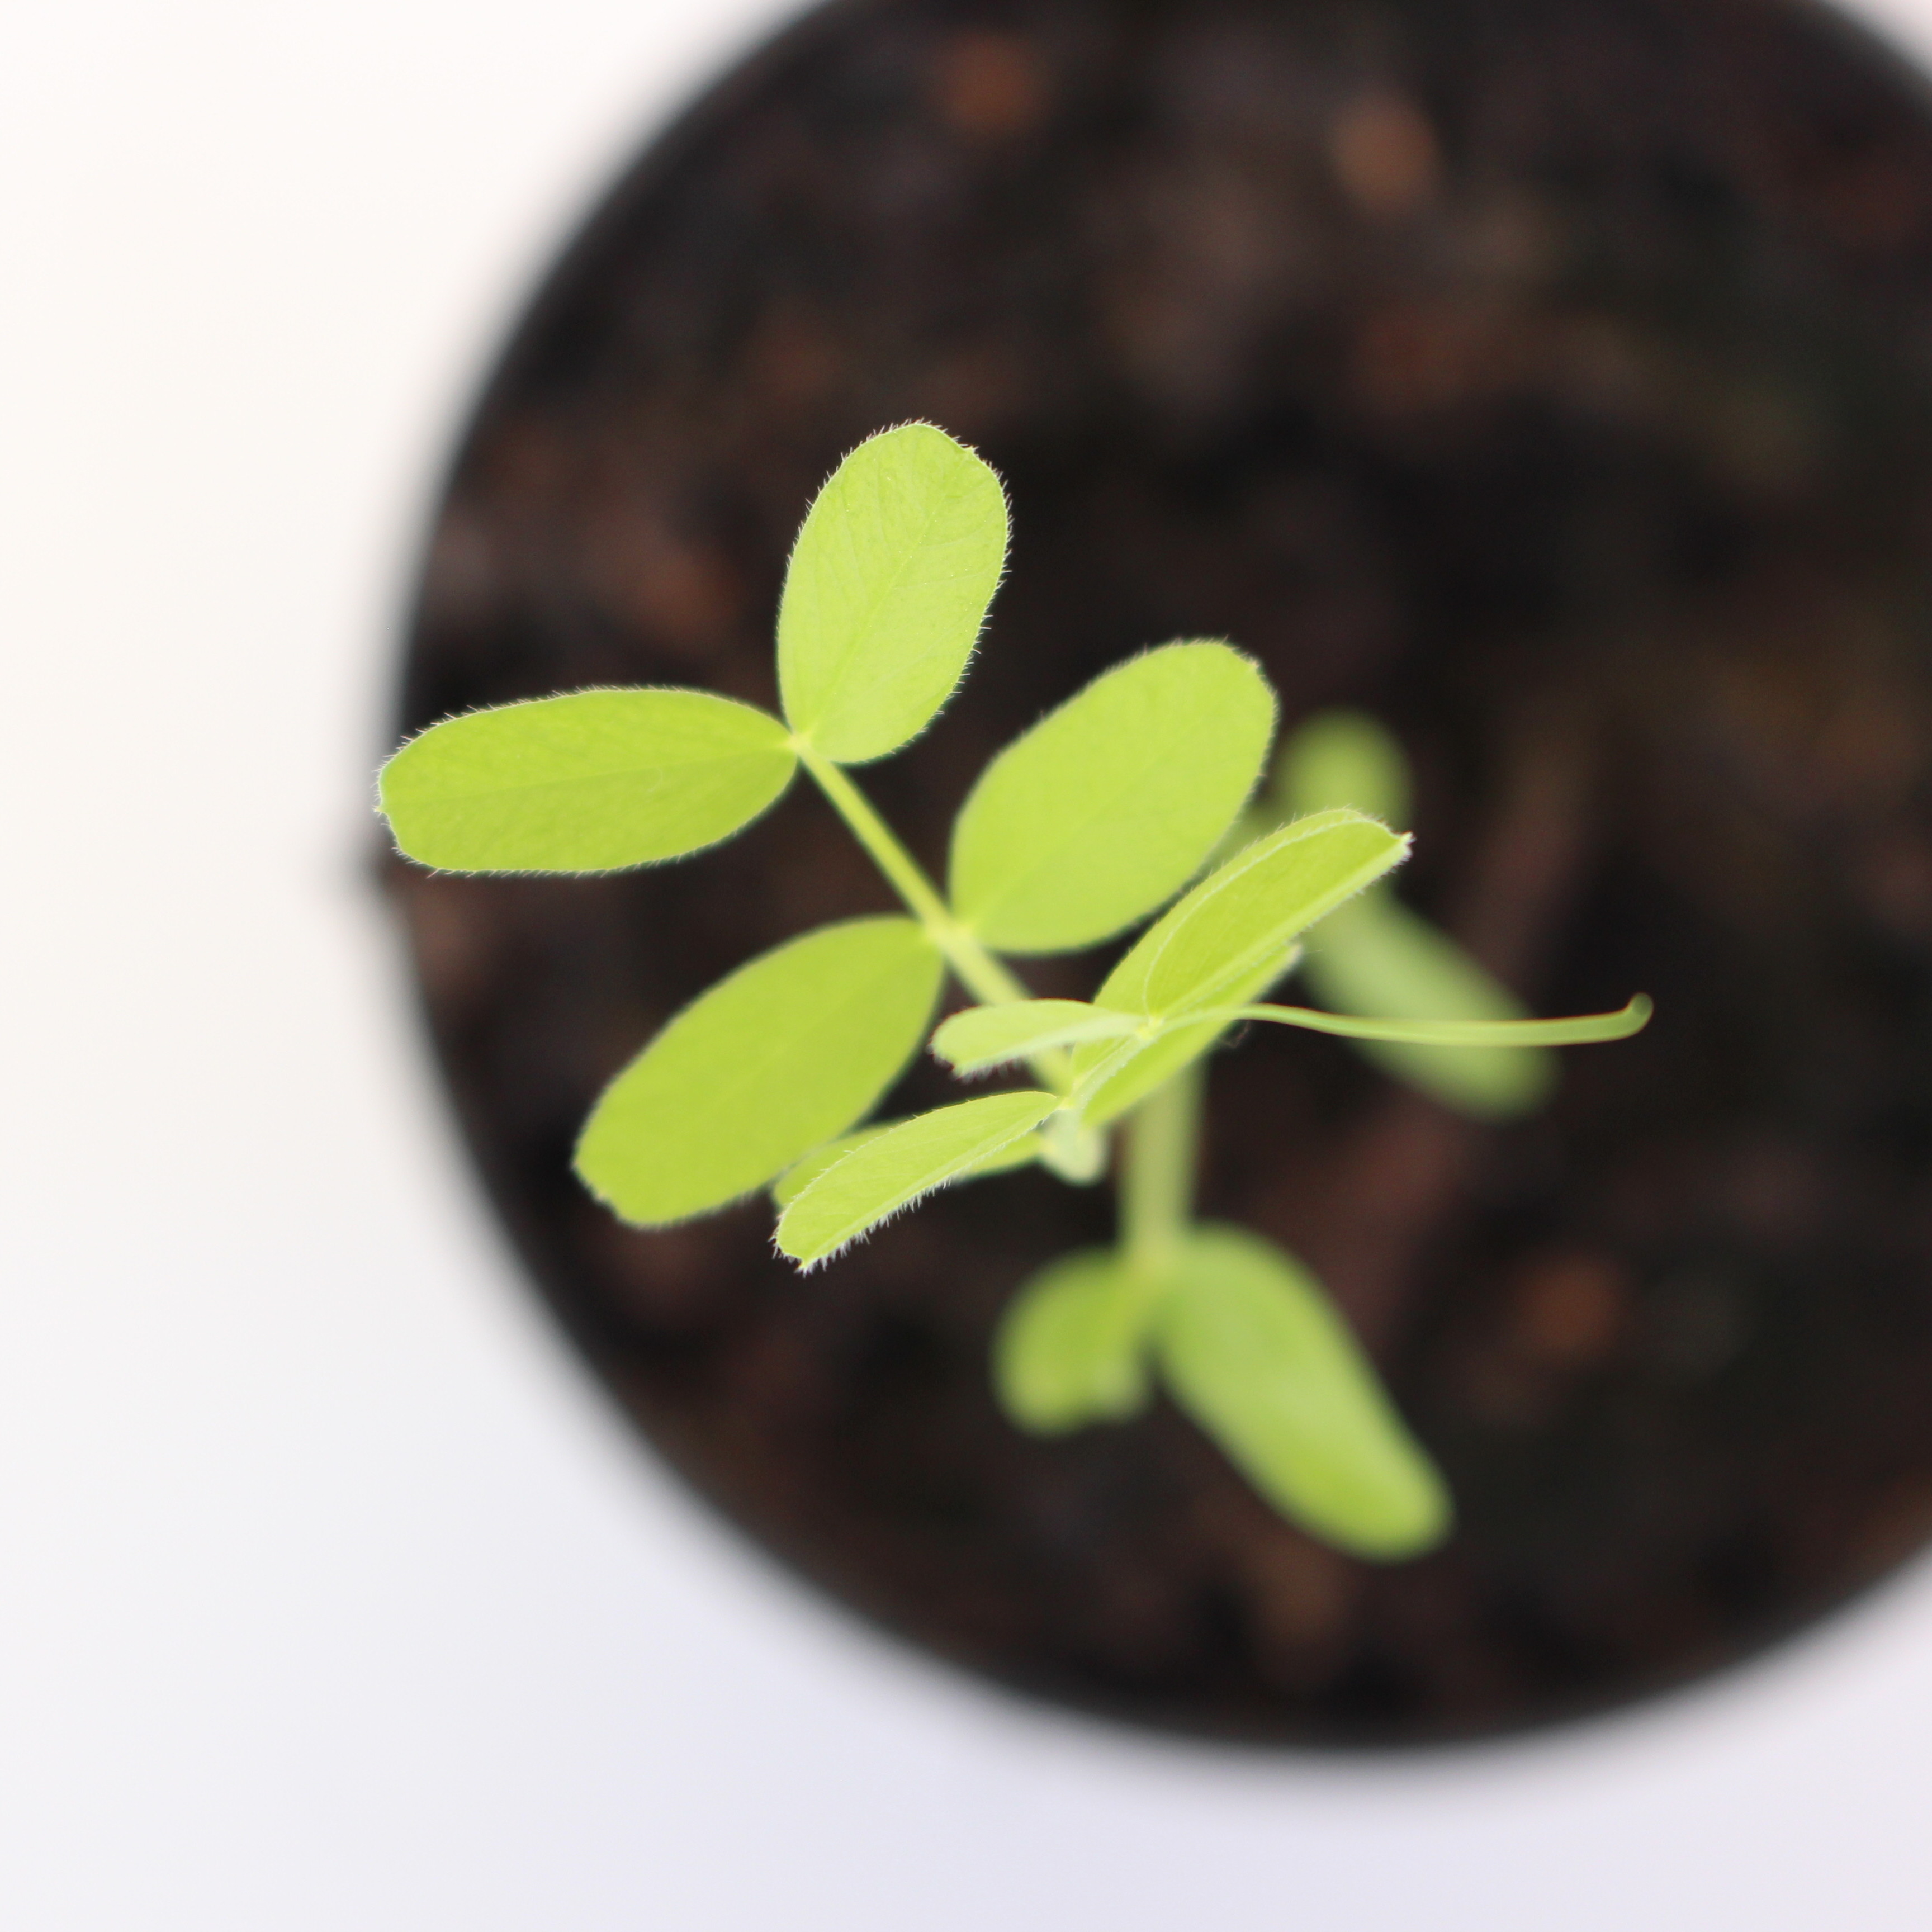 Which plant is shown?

Vicia sativa
